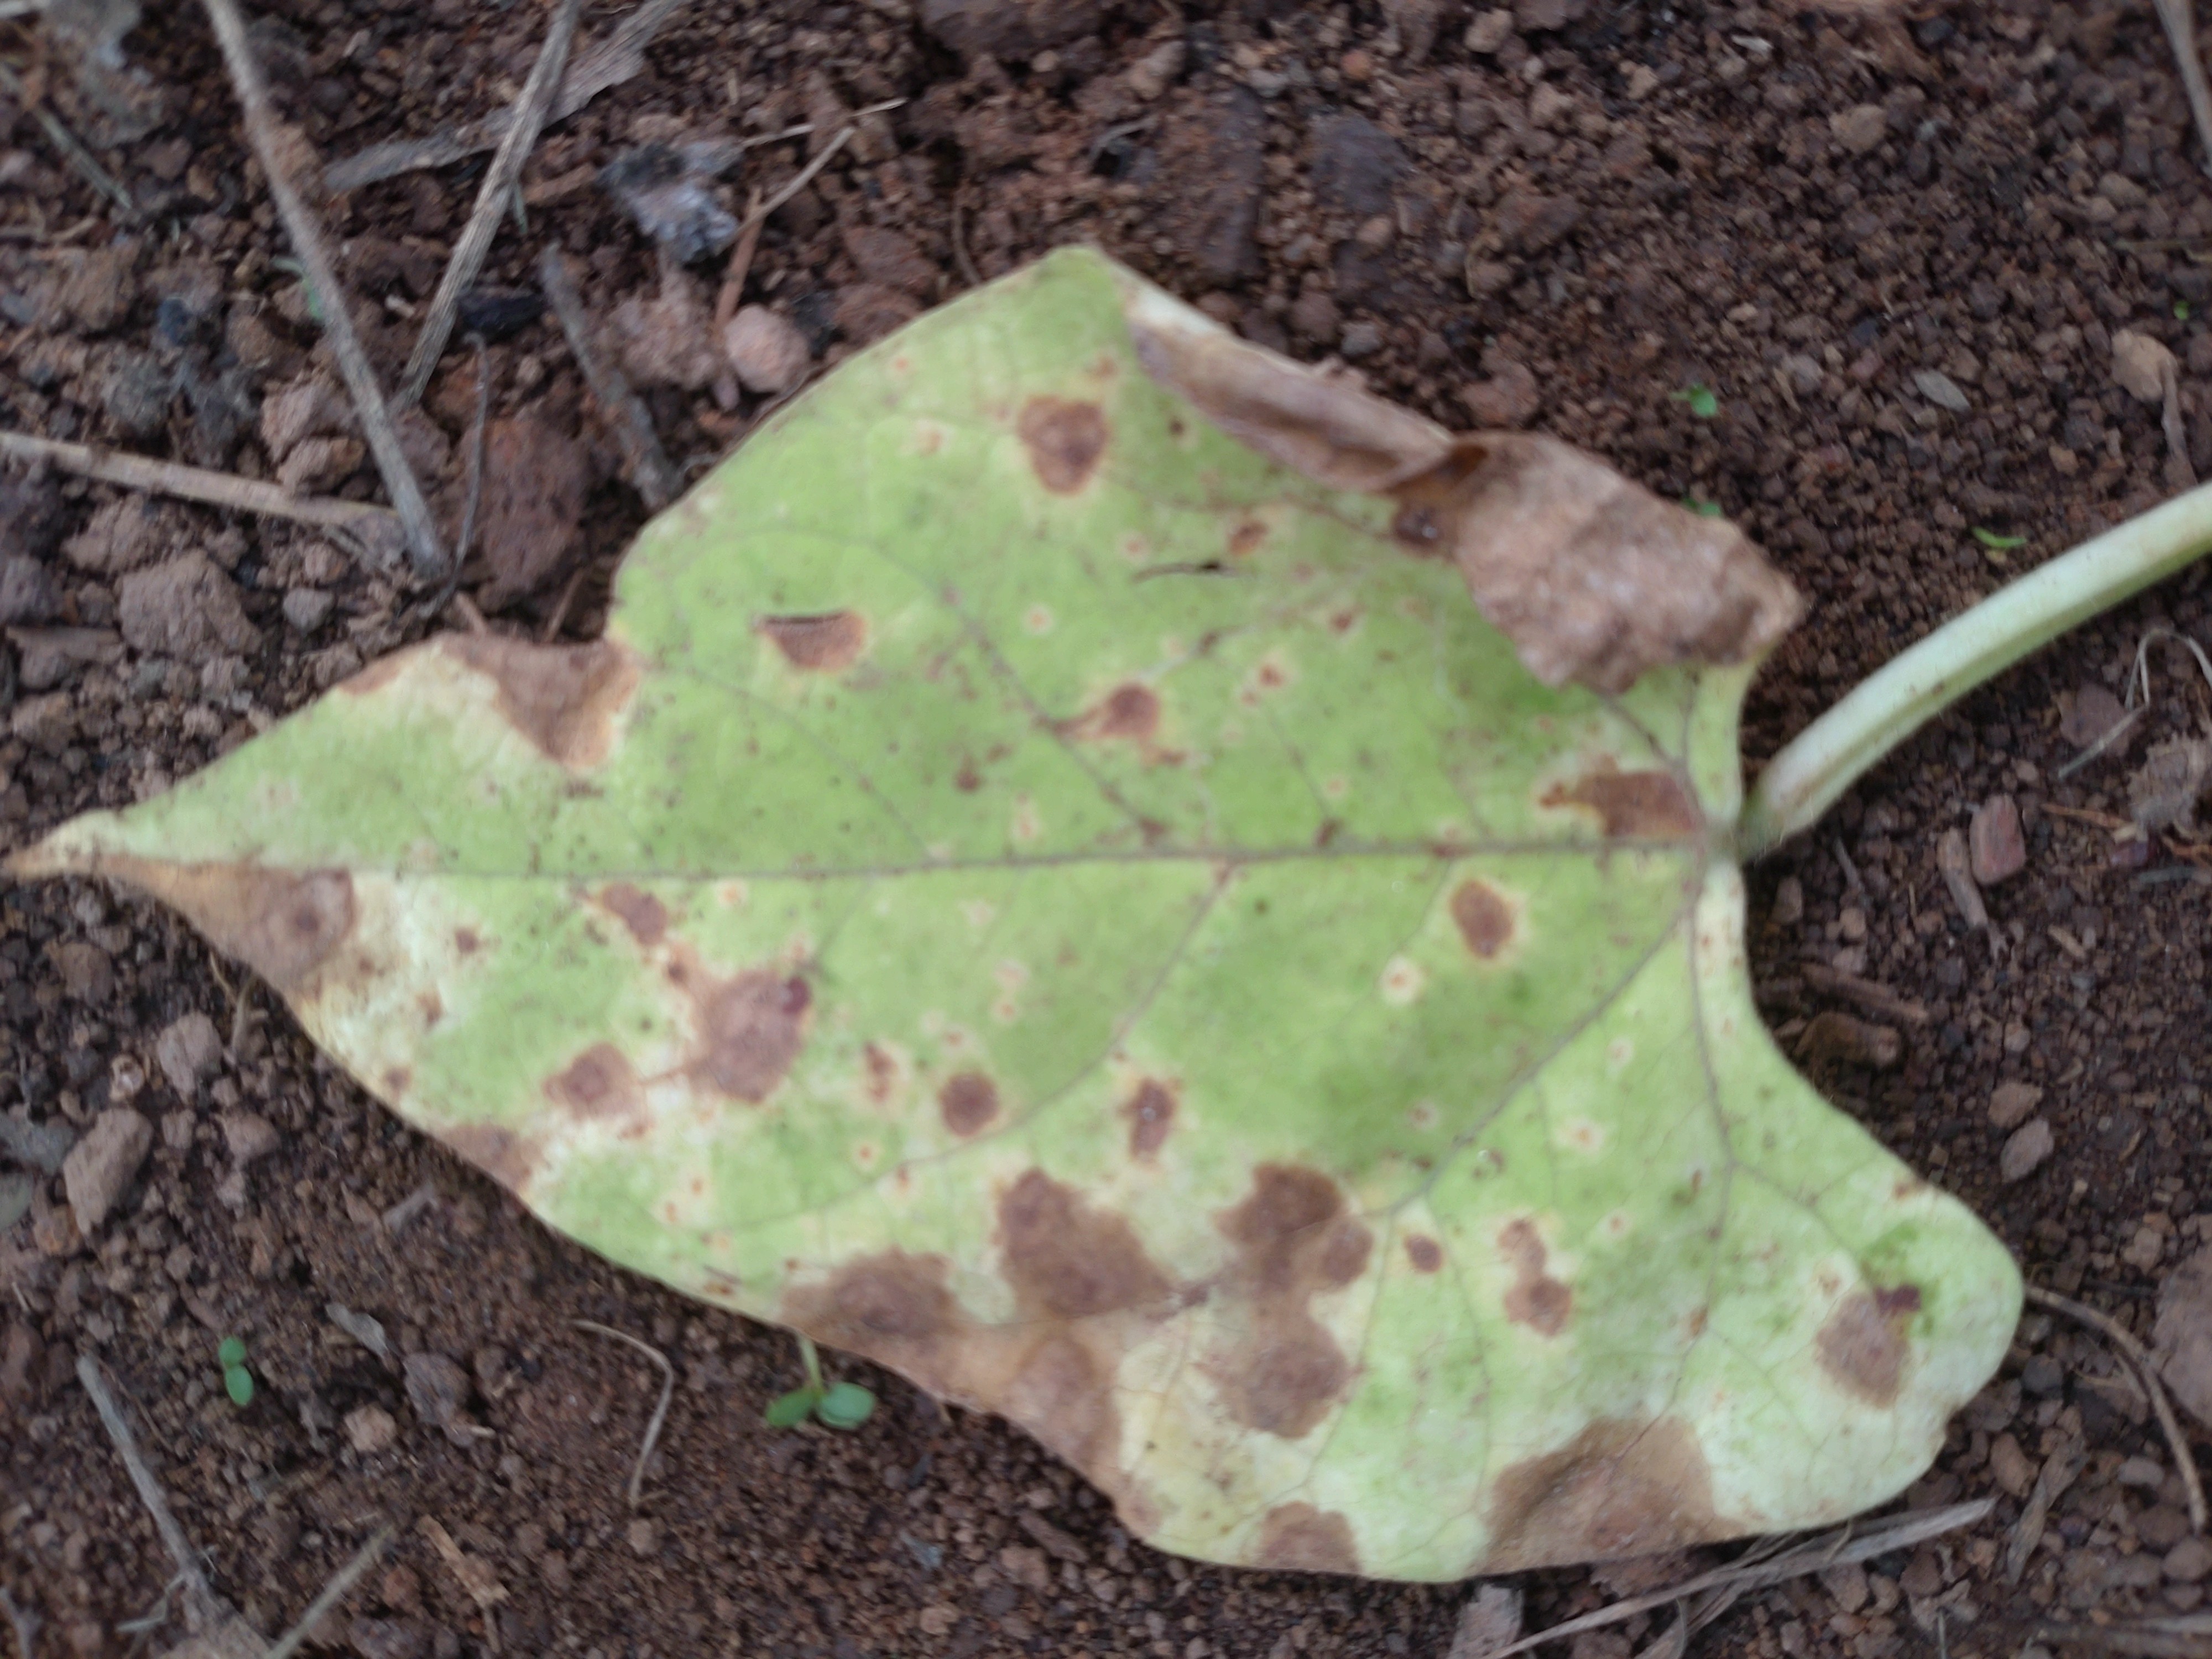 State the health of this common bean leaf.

anthracnose
